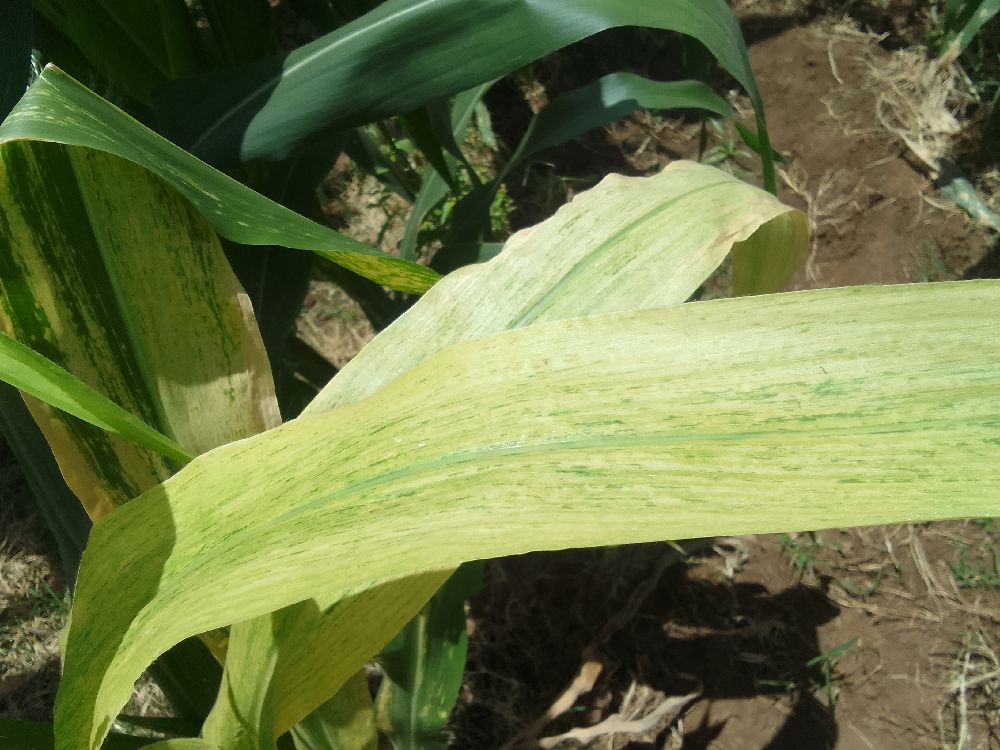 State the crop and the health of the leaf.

maize, maize lethal necrosis
